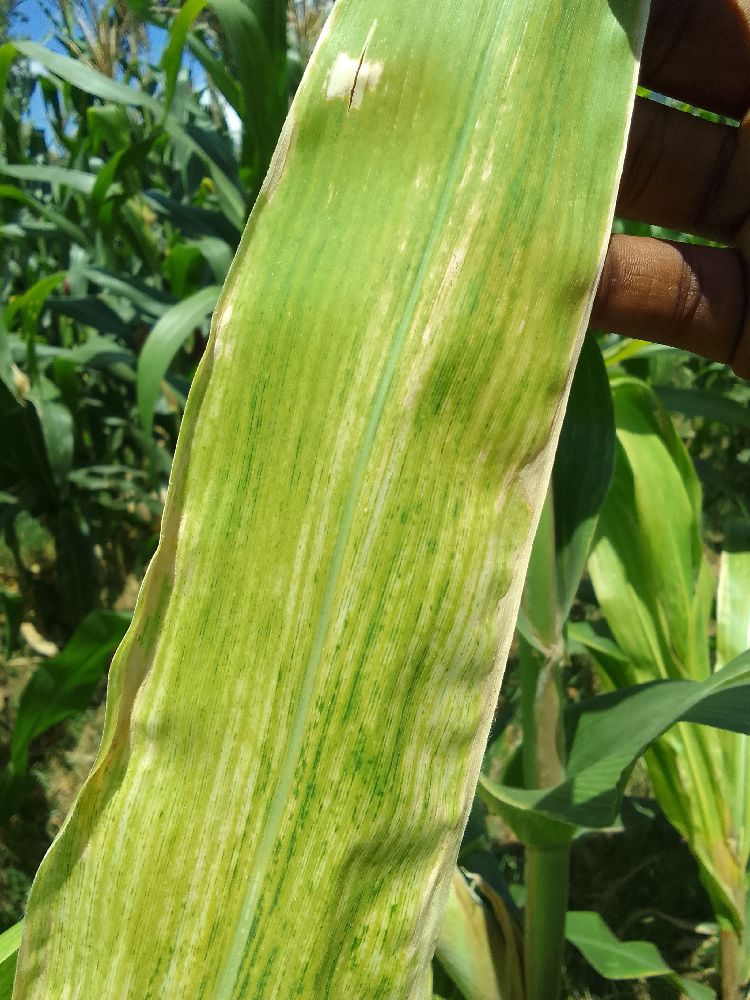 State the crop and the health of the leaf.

maize, maize lethal necrosis
